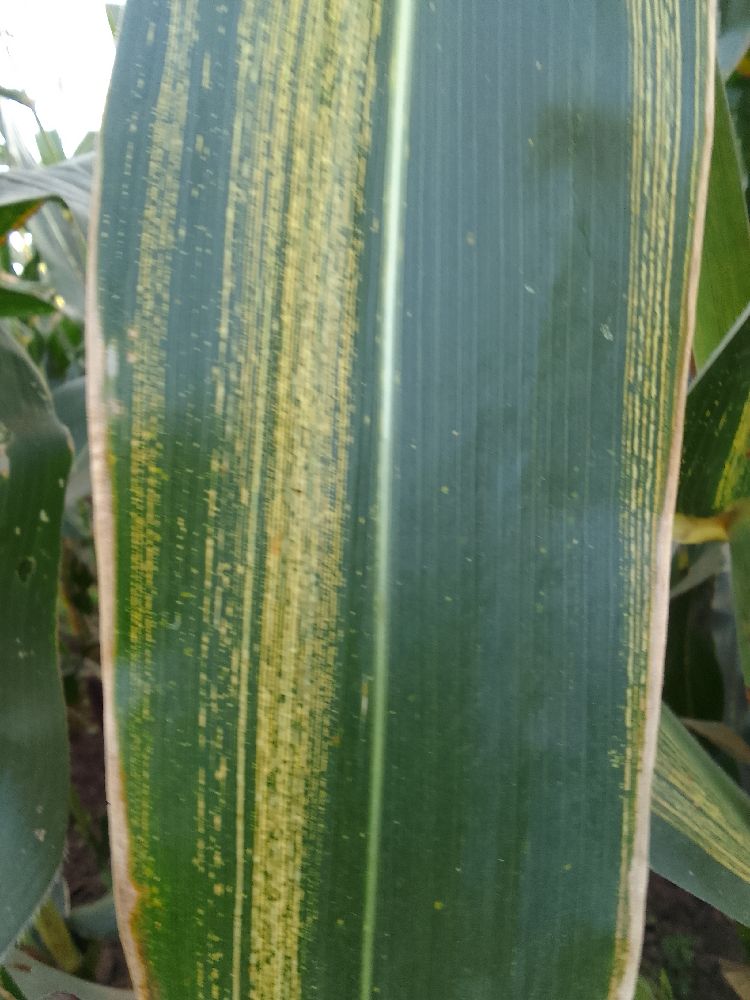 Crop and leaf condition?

maize, maize streak virus
